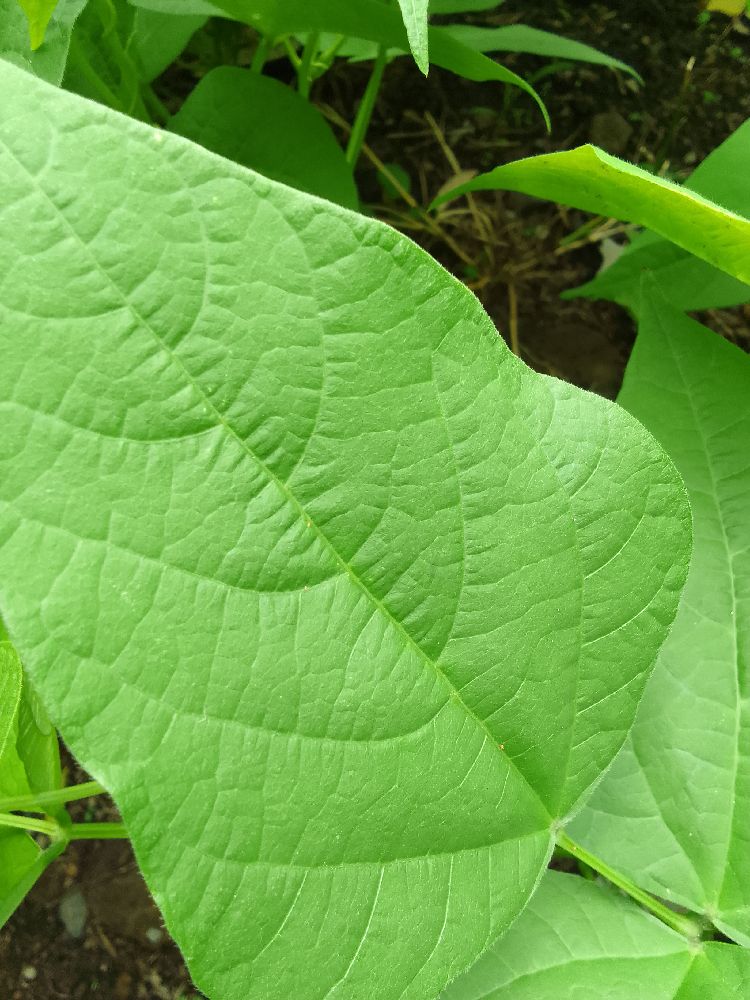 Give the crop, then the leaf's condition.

common bean, healthy
